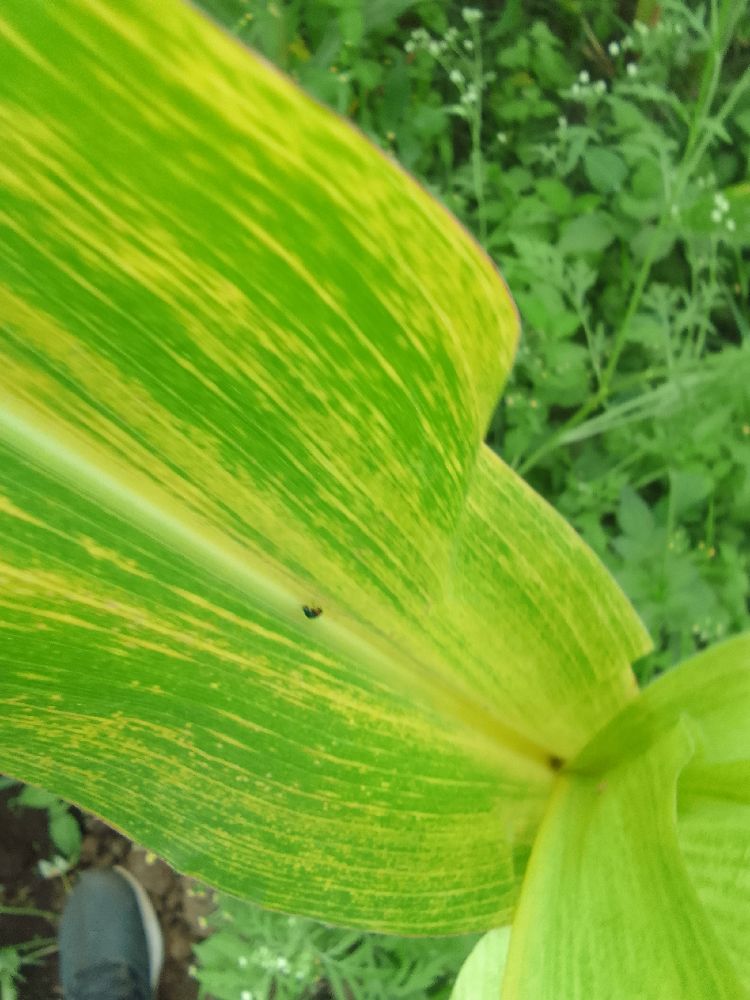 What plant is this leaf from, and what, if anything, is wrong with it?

maize, maize lethal necrosis
